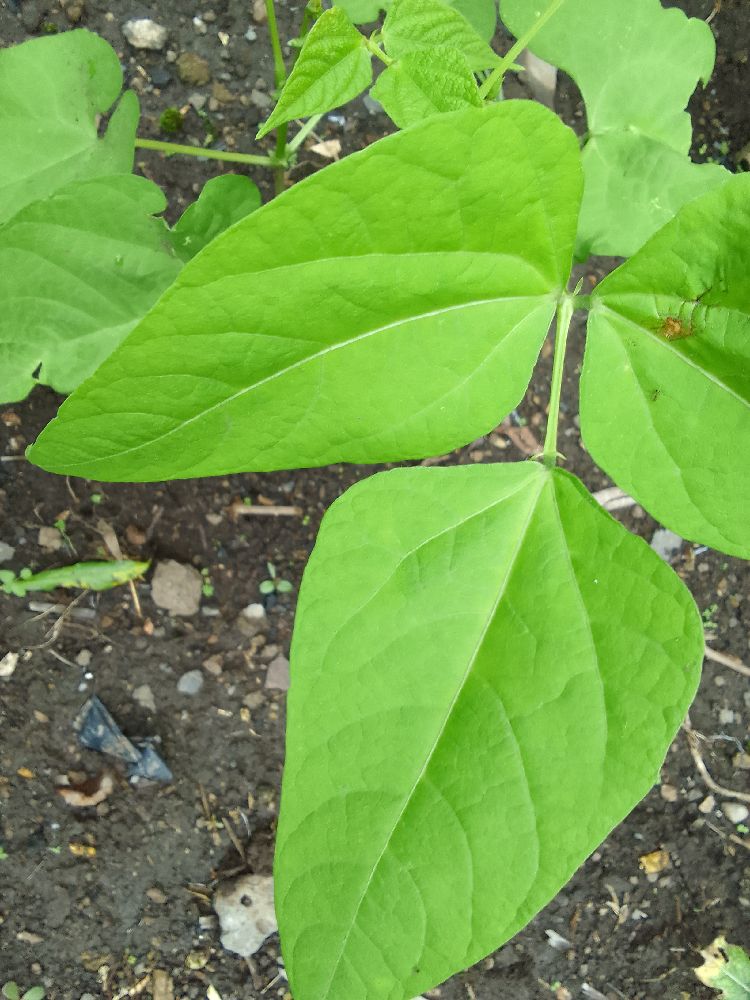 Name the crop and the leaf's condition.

common bean, healthy
